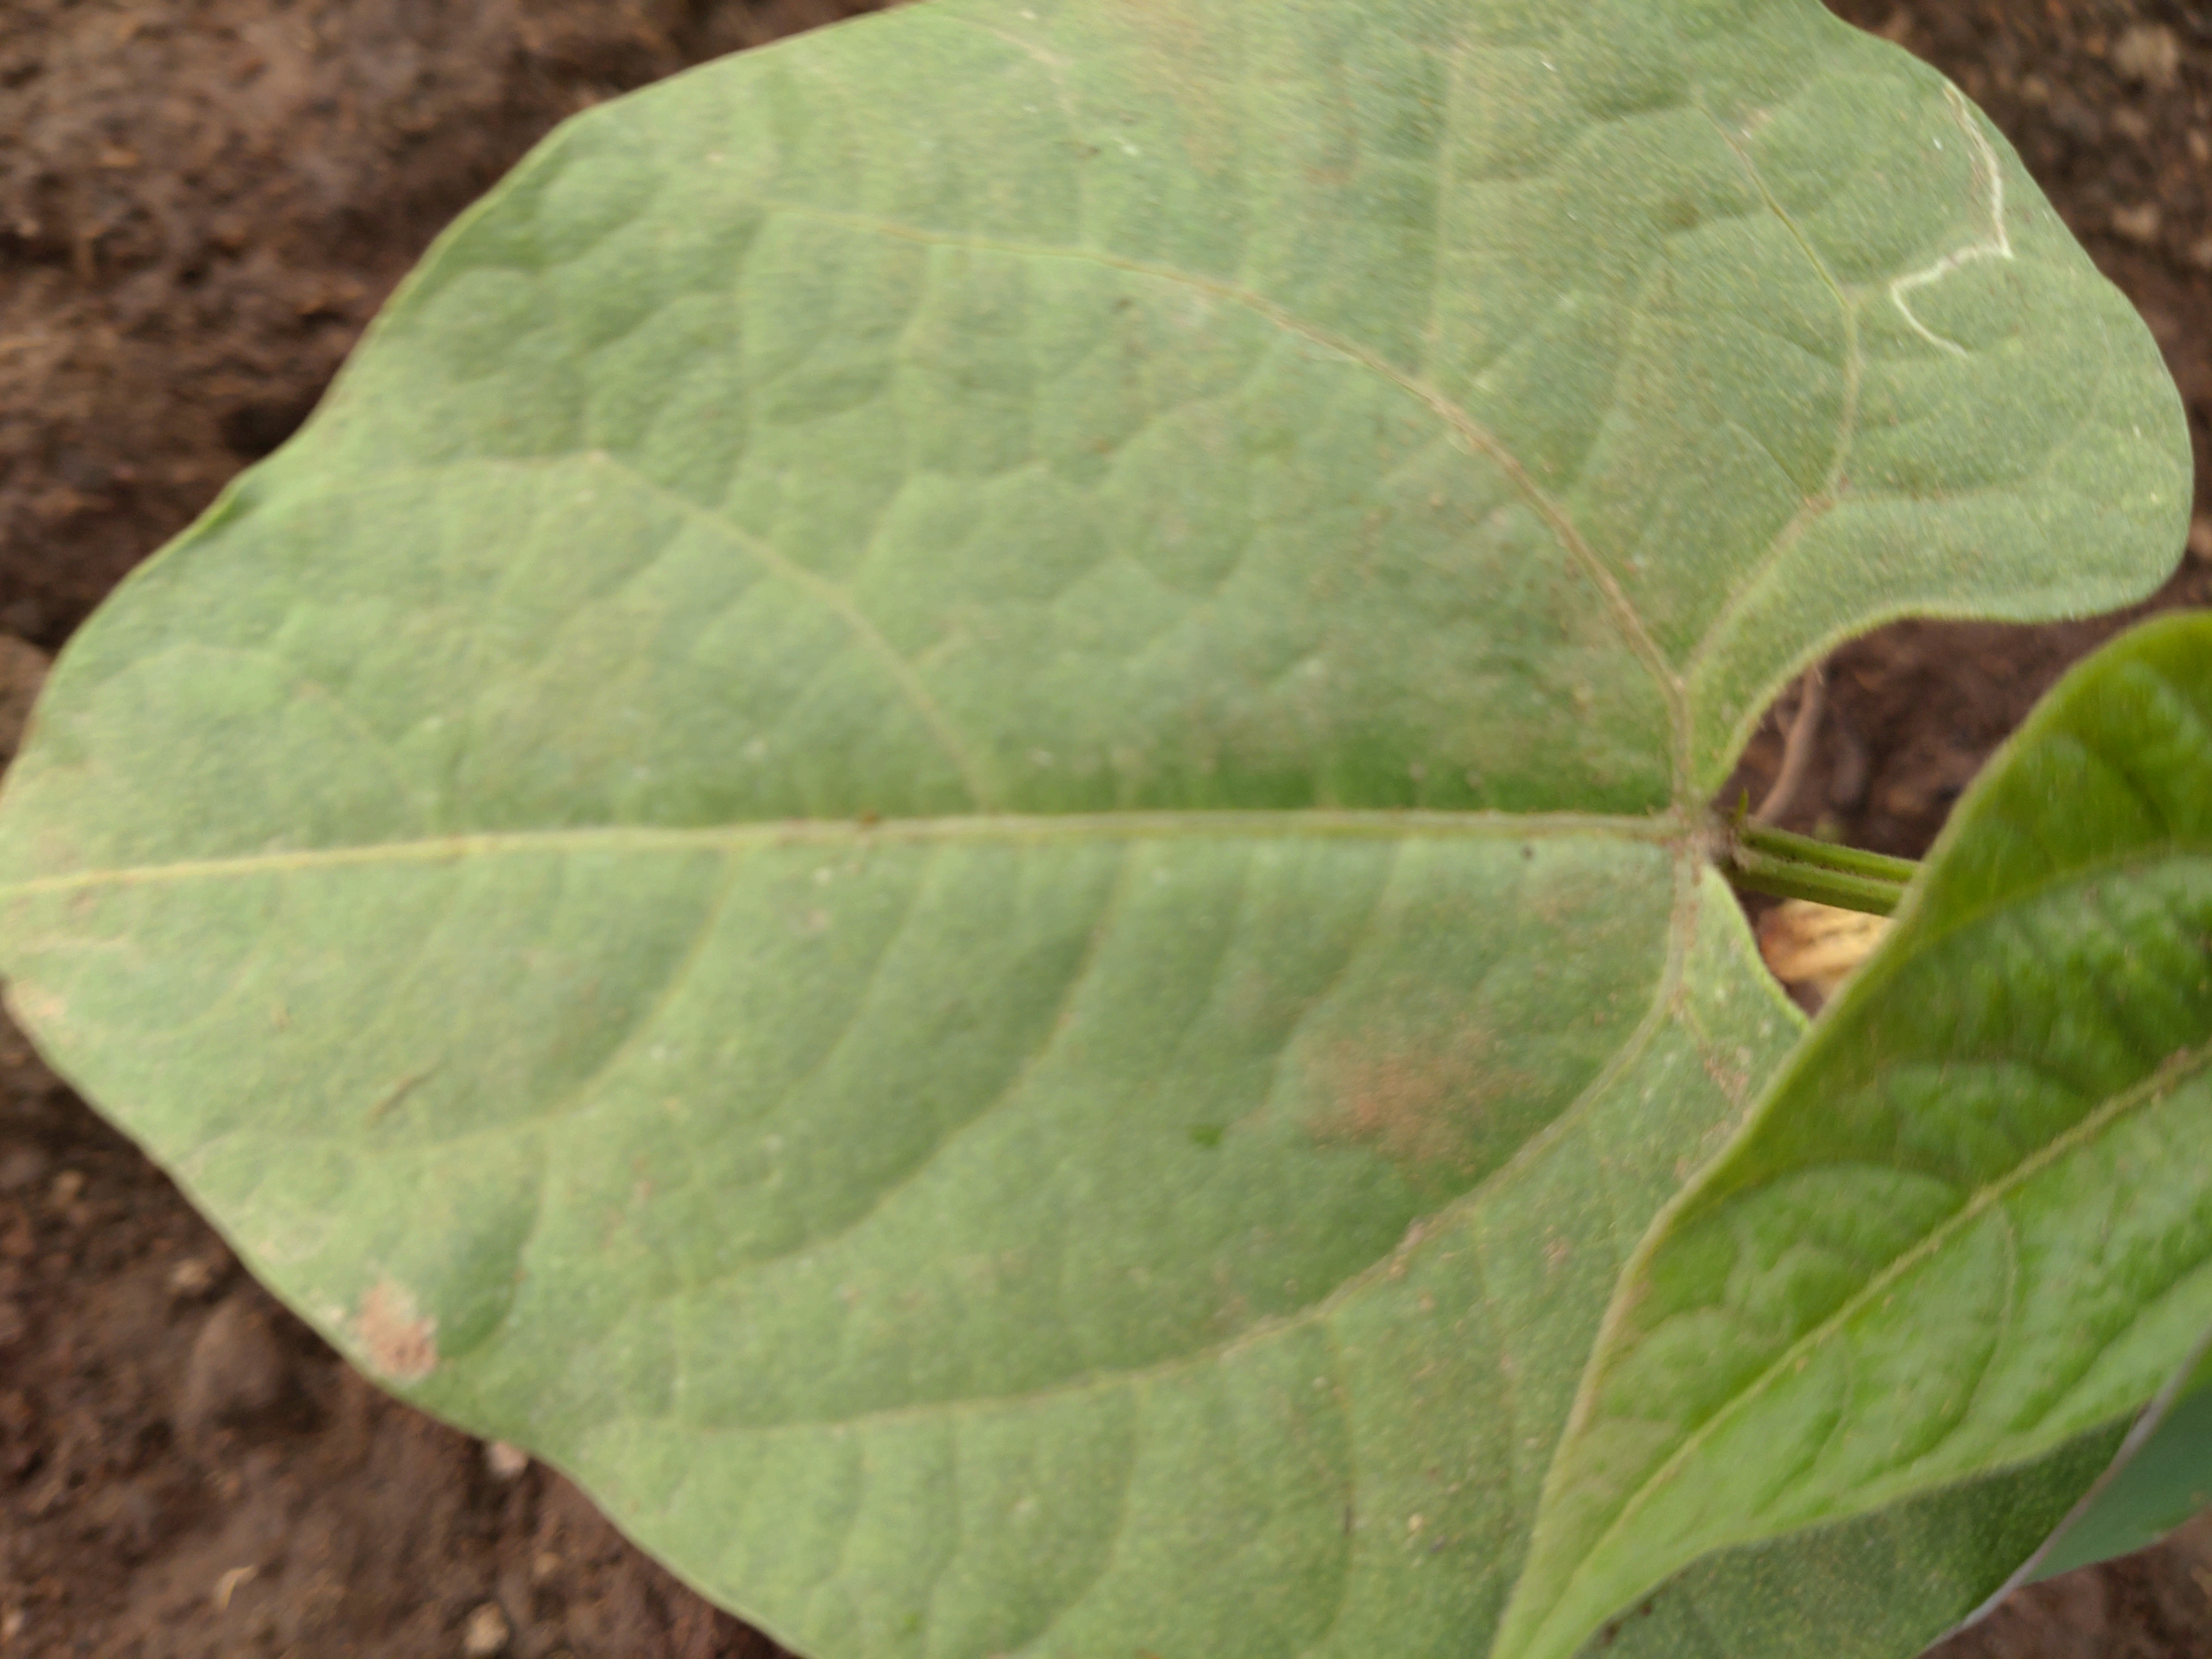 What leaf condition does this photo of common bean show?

healthy
